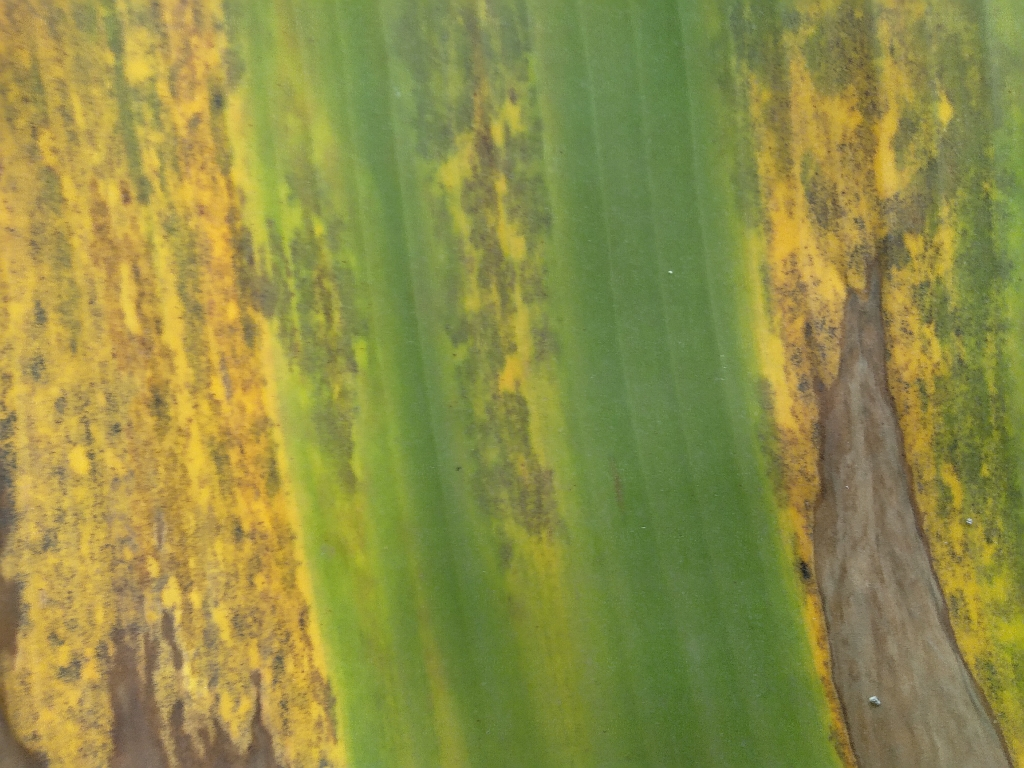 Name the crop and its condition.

banana, black sigatoka
